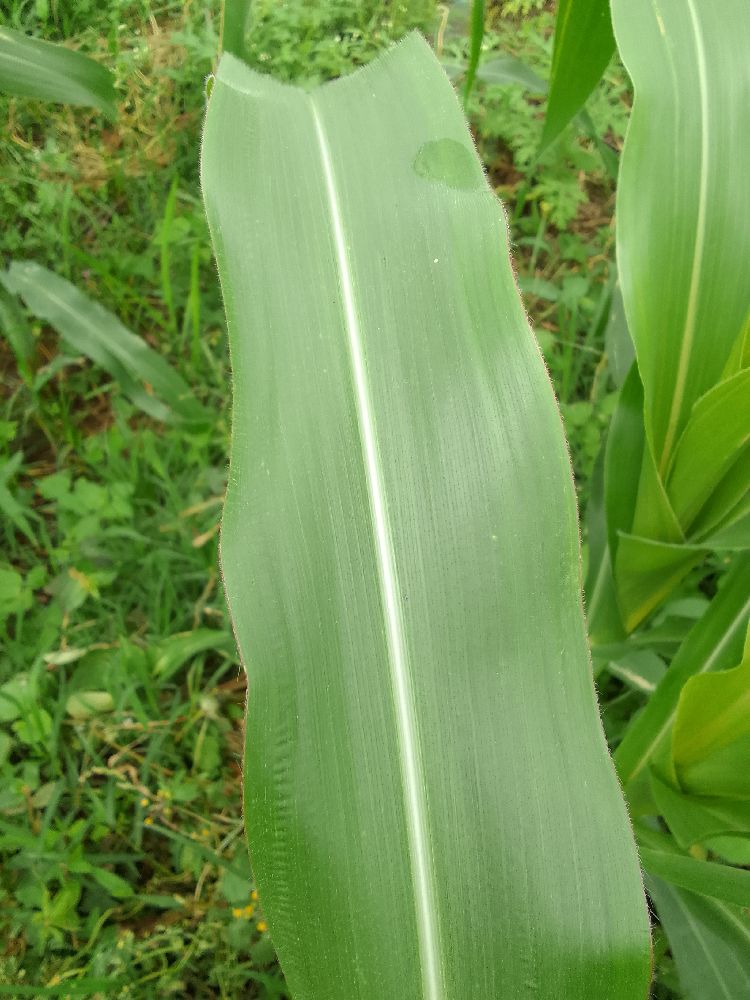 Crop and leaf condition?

maize, healthy
